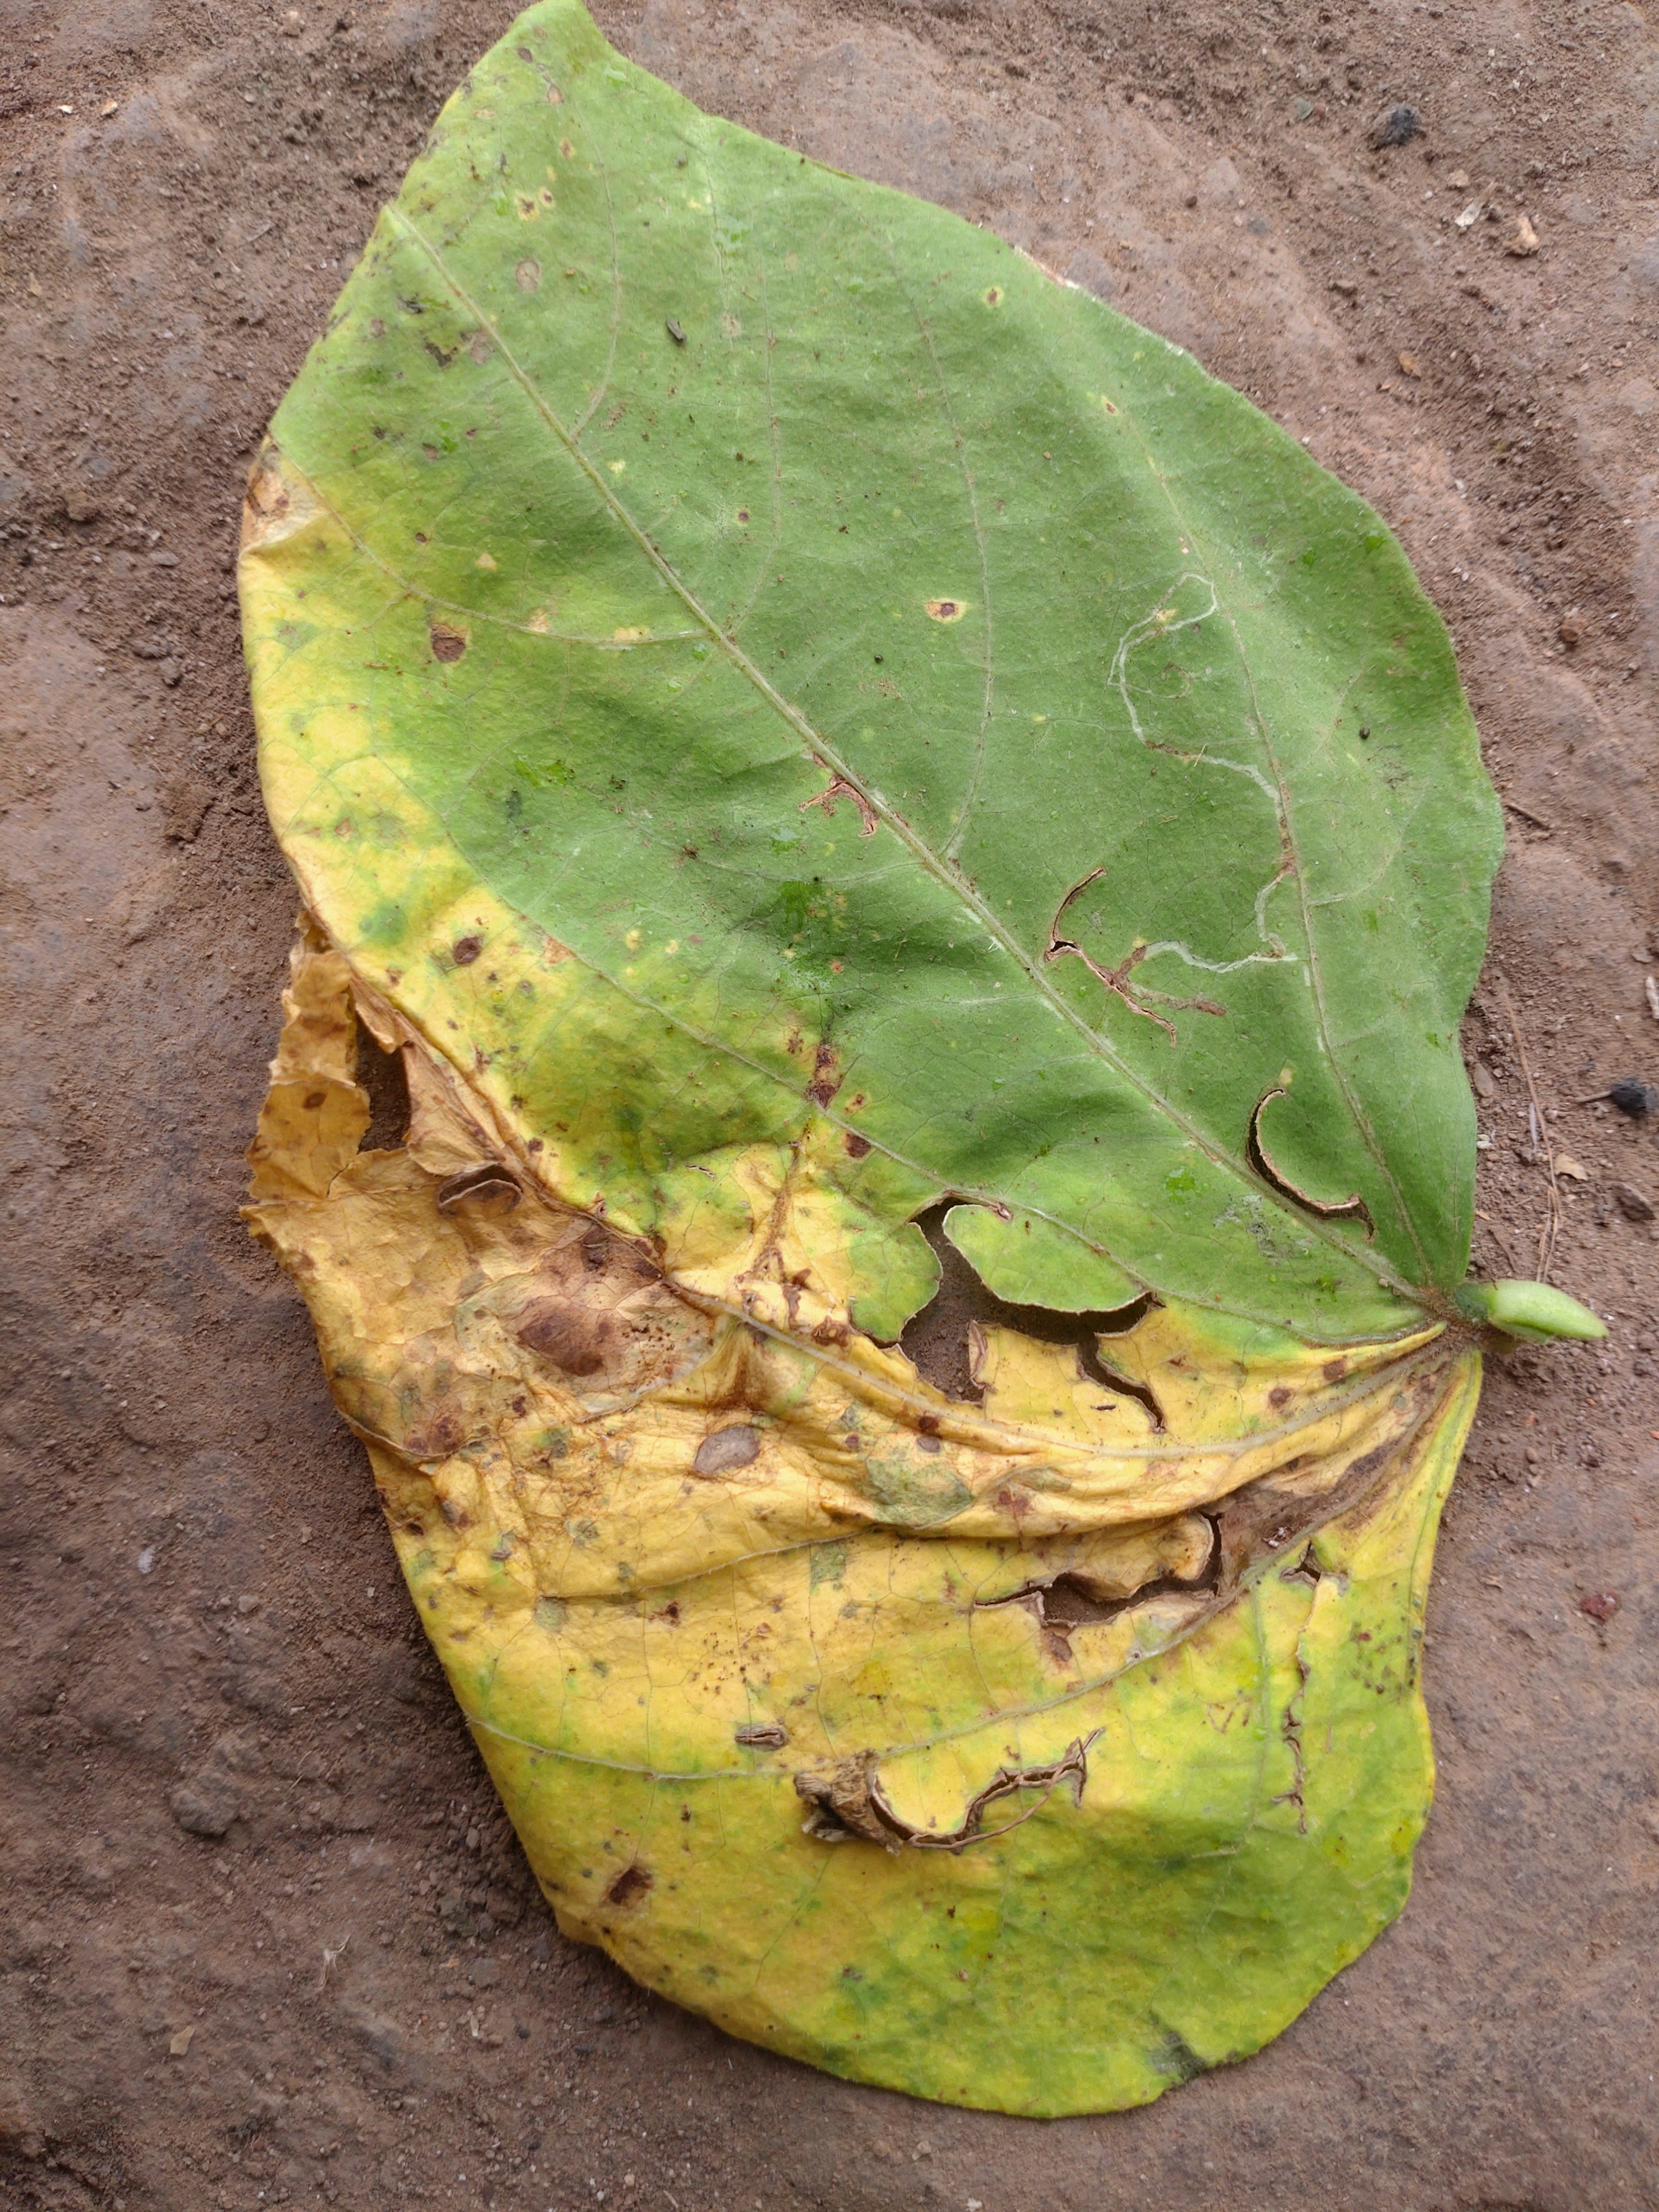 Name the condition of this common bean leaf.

anthracnose
